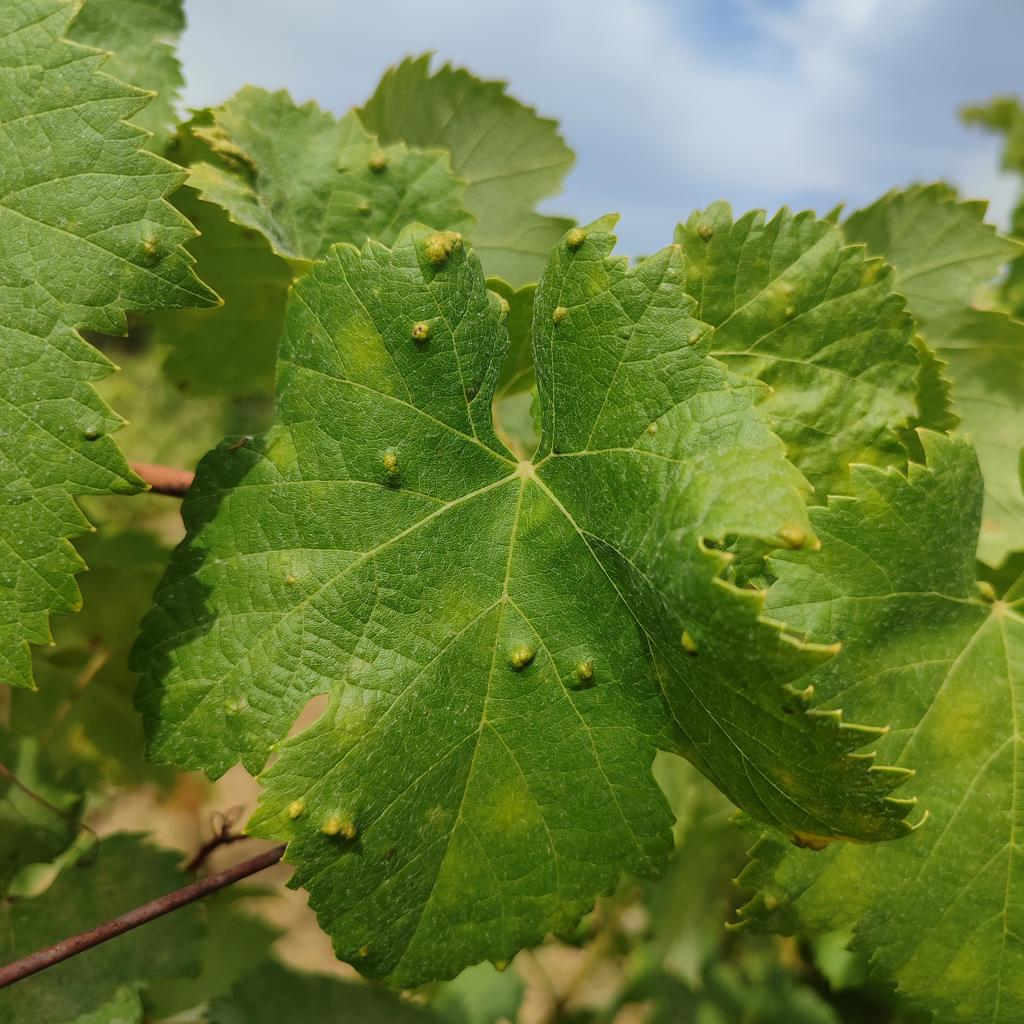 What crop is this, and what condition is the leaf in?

grapevine, erineum mite
